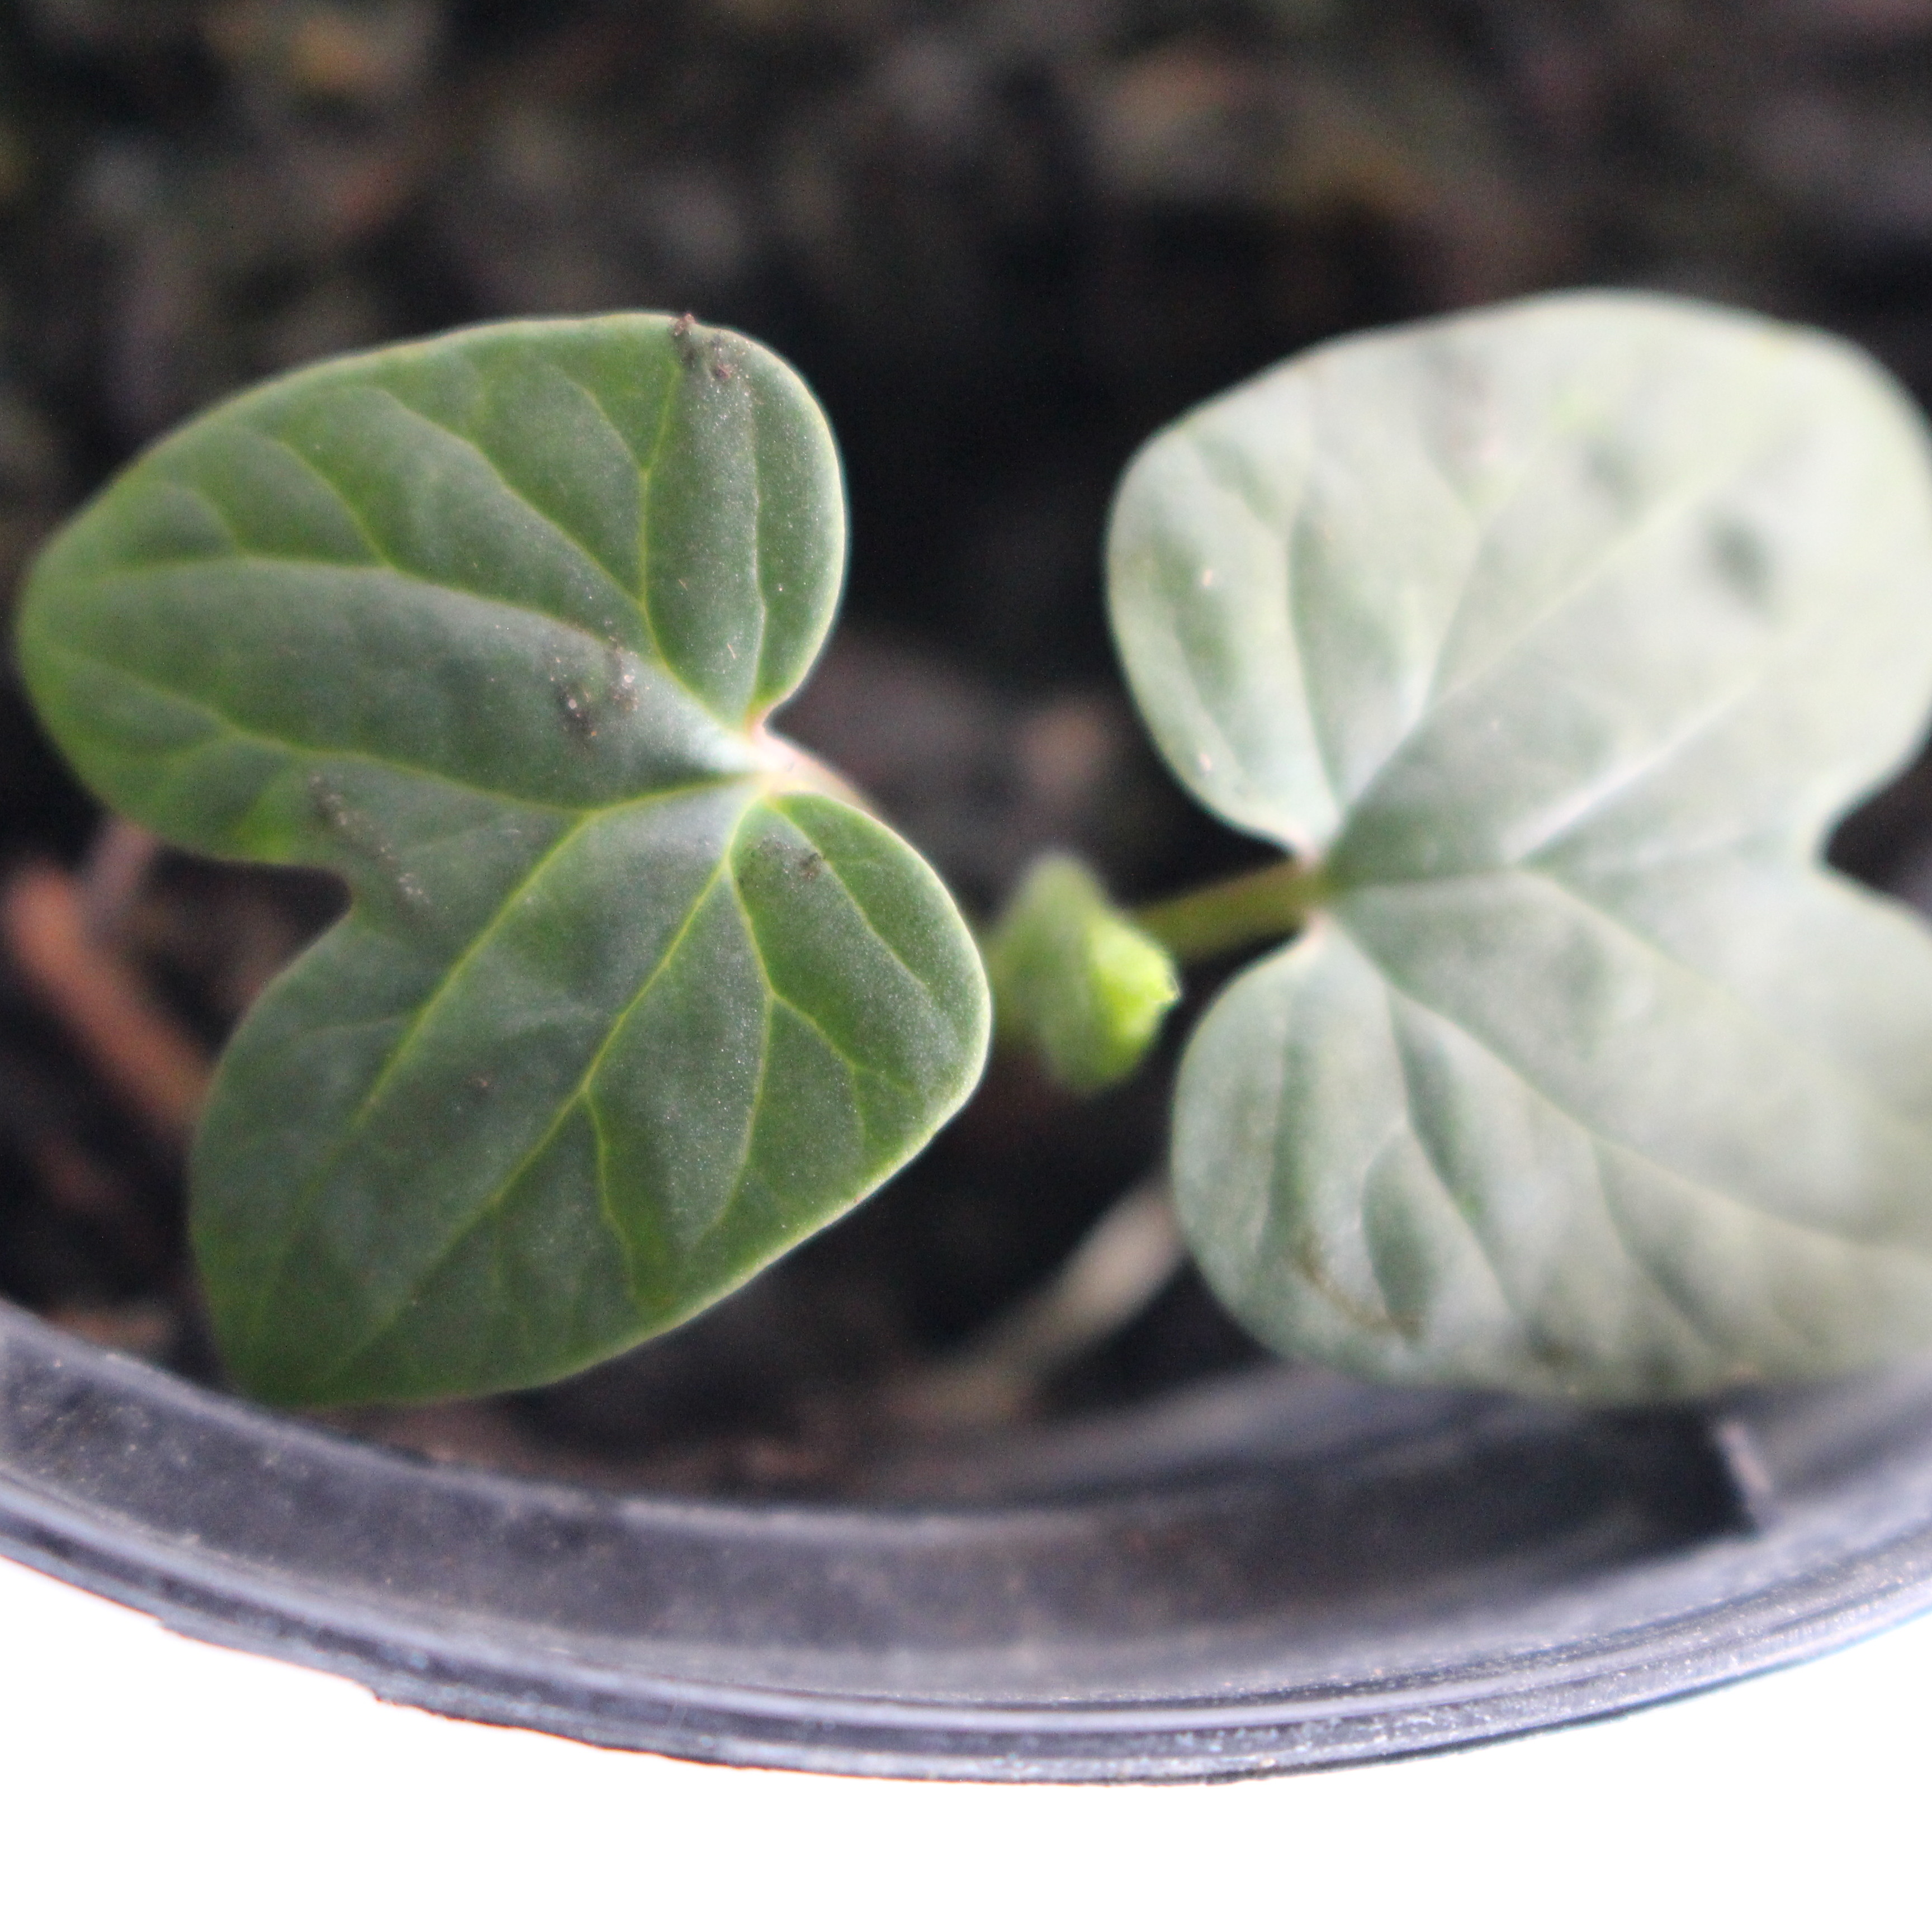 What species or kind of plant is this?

Convolvulus arvensis
